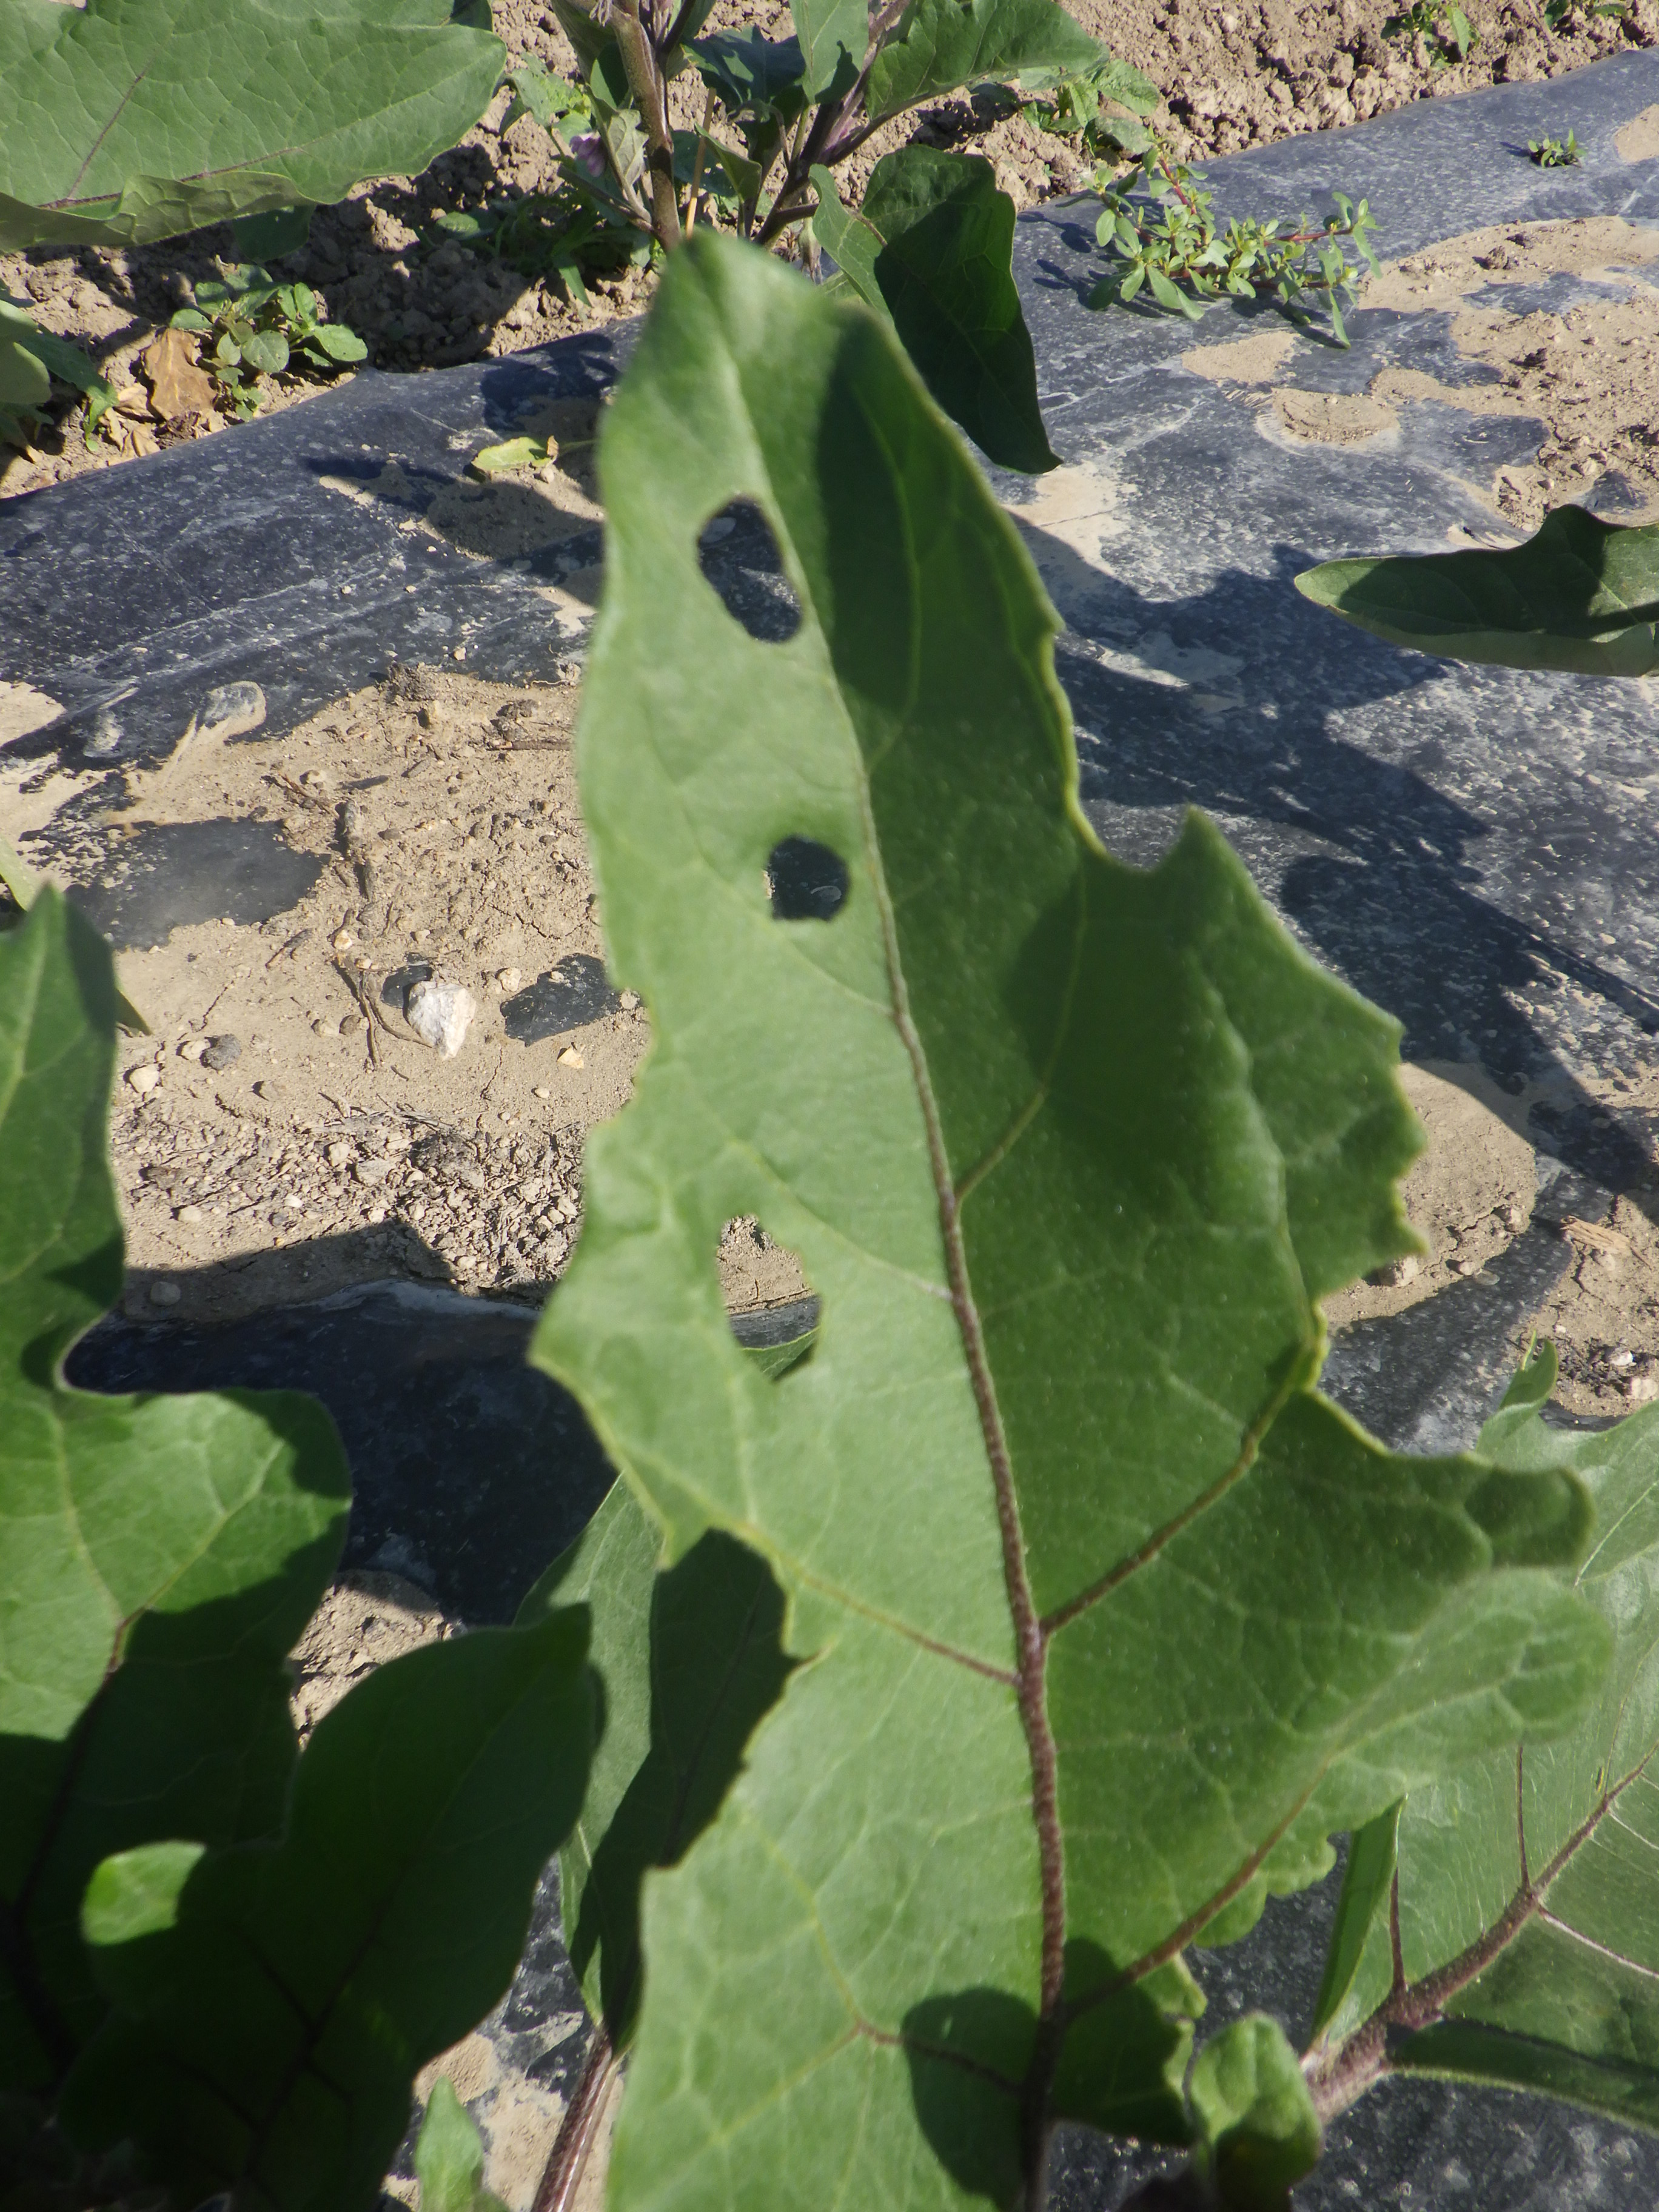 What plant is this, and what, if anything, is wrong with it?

aubergine, colorado potato beetle
